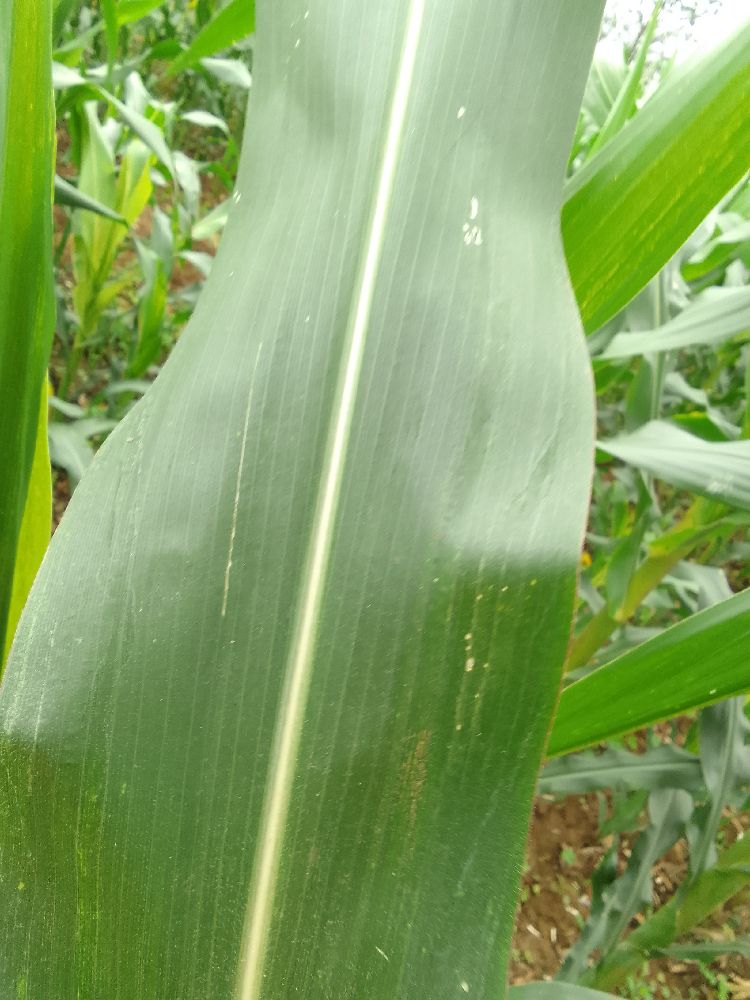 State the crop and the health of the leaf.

maize, healthy
